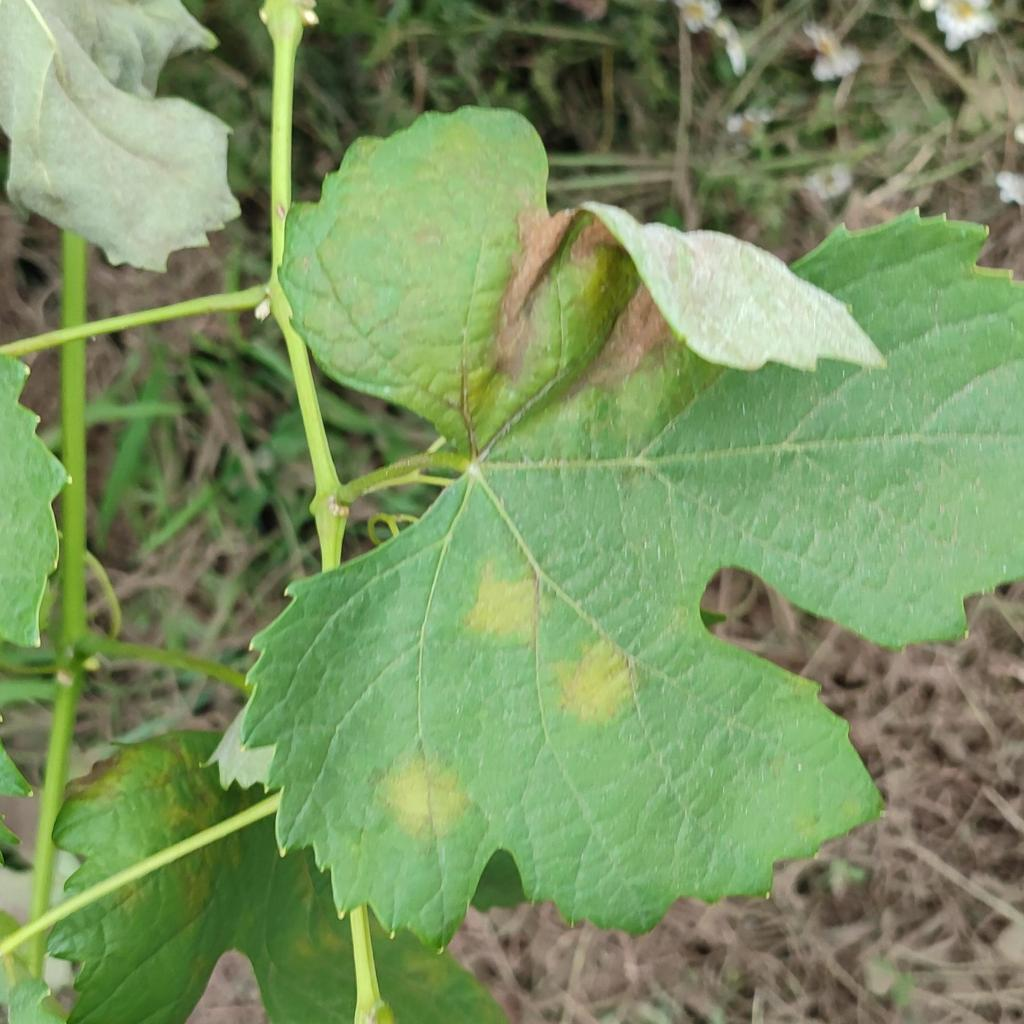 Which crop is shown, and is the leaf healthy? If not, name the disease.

grapevine, downy mildew
